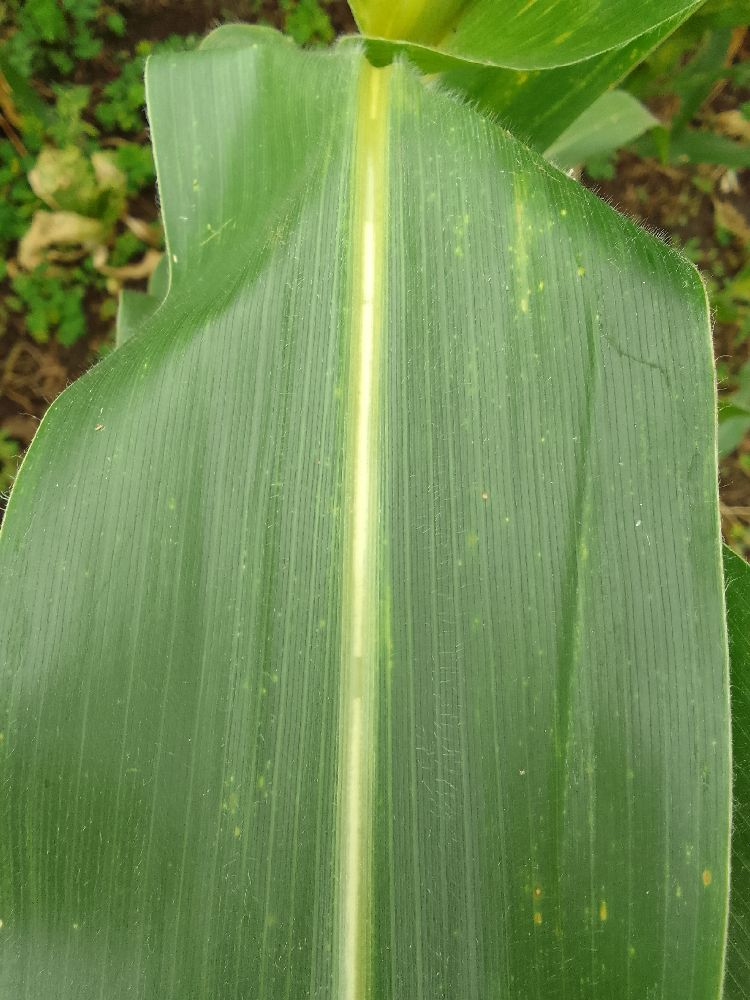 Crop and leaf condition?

maize, healthy
